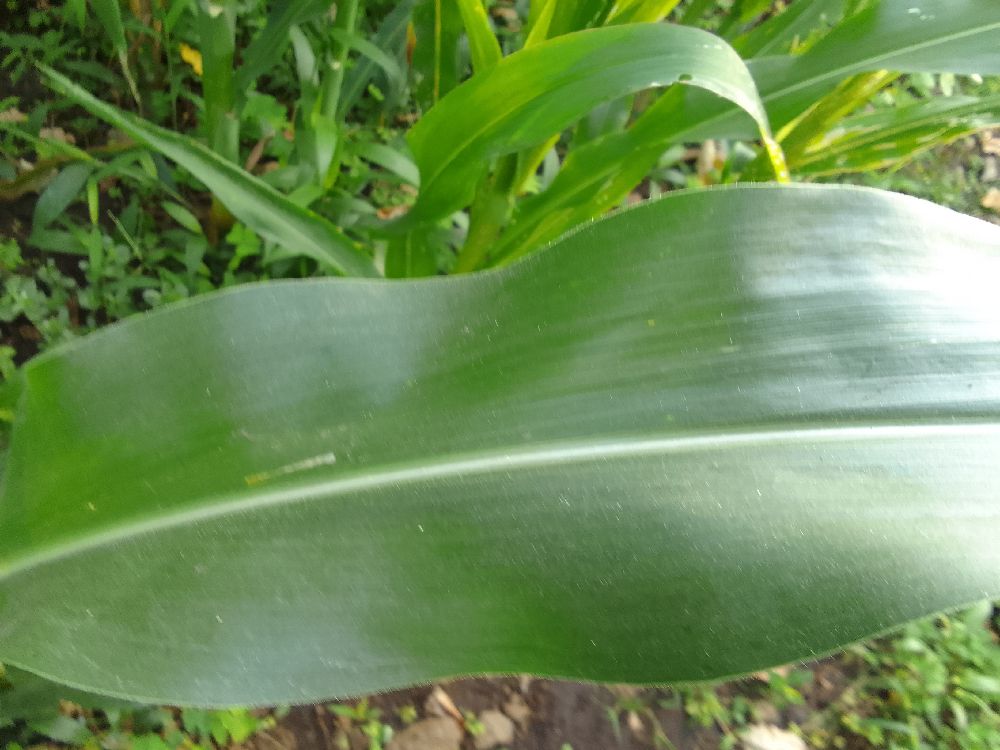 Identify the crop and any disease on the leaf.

maize, healthy
